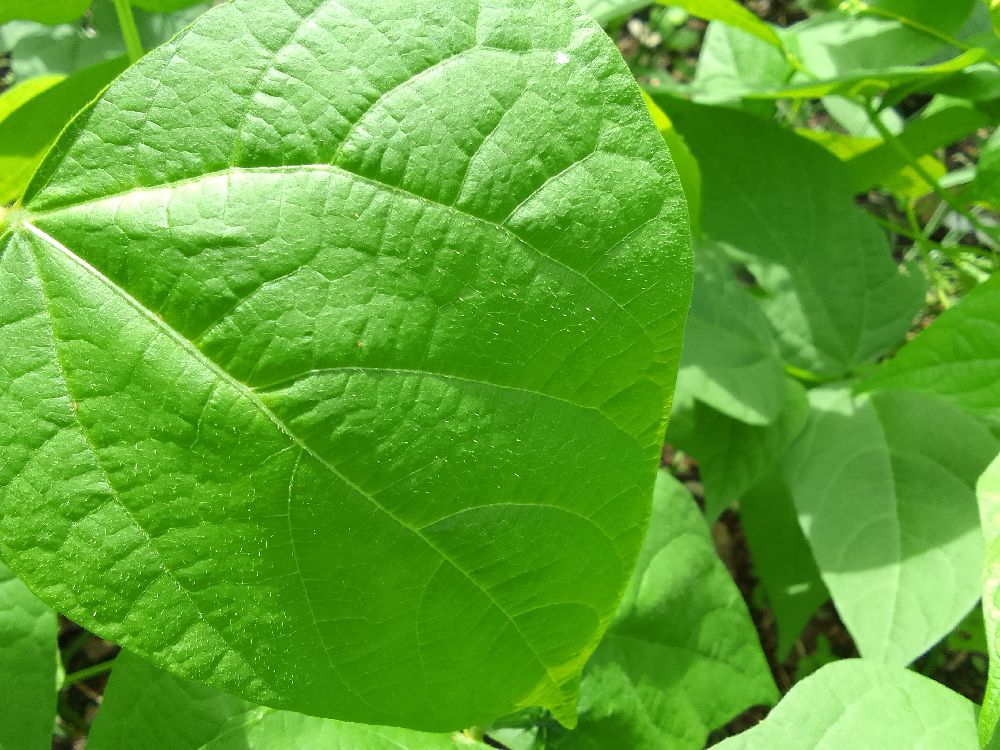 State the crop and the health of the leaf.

common bean, healthy
